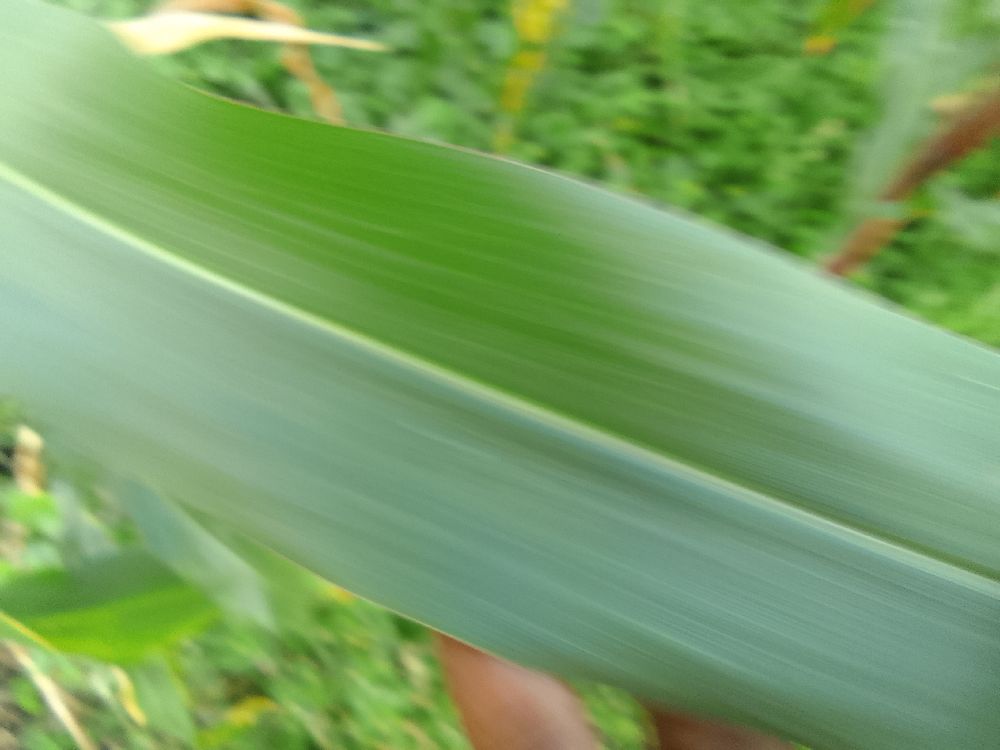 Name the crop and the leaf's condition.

maize, healthy
